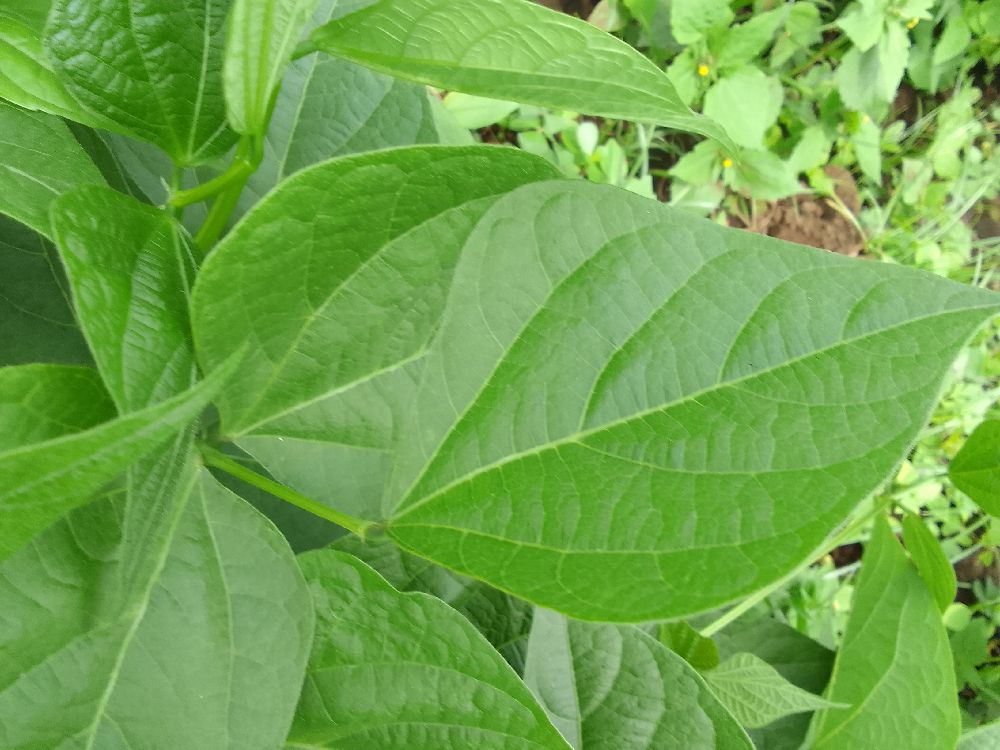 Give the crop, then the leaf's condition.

common bean, healthy
